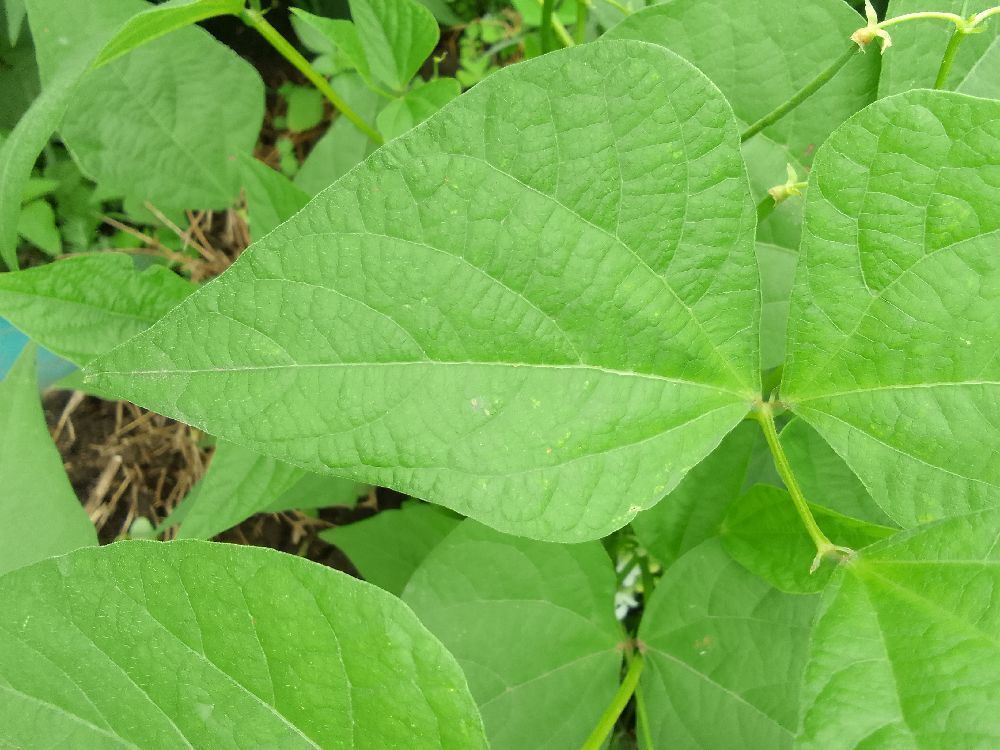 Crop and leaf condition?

common bean, healthy
